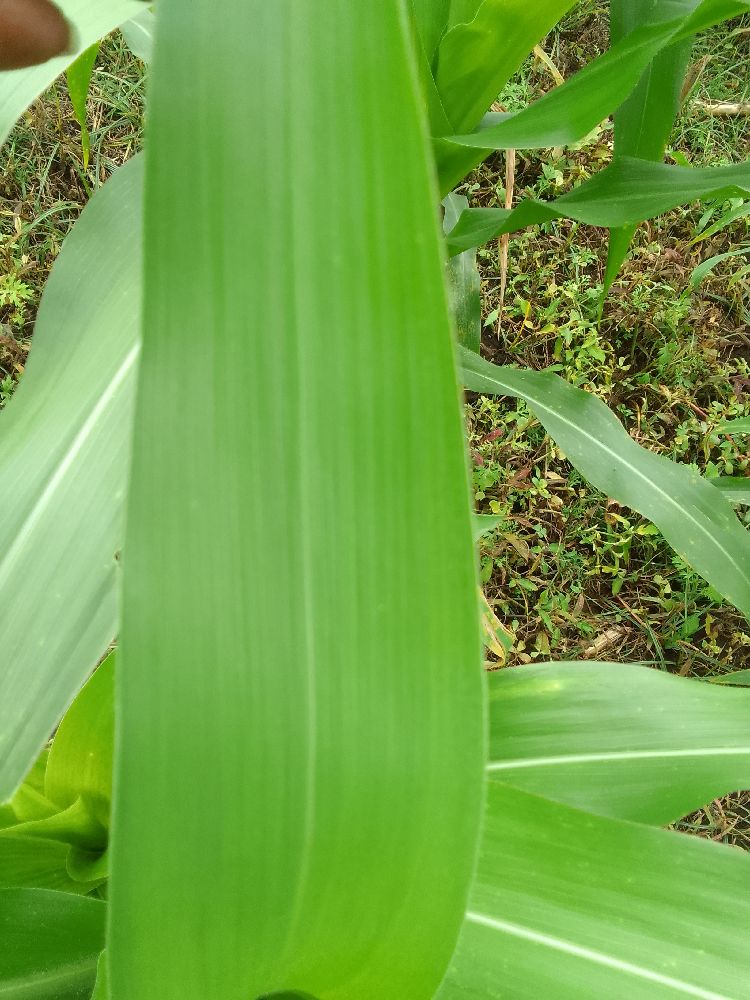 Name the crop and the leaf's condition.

maize, healthy
